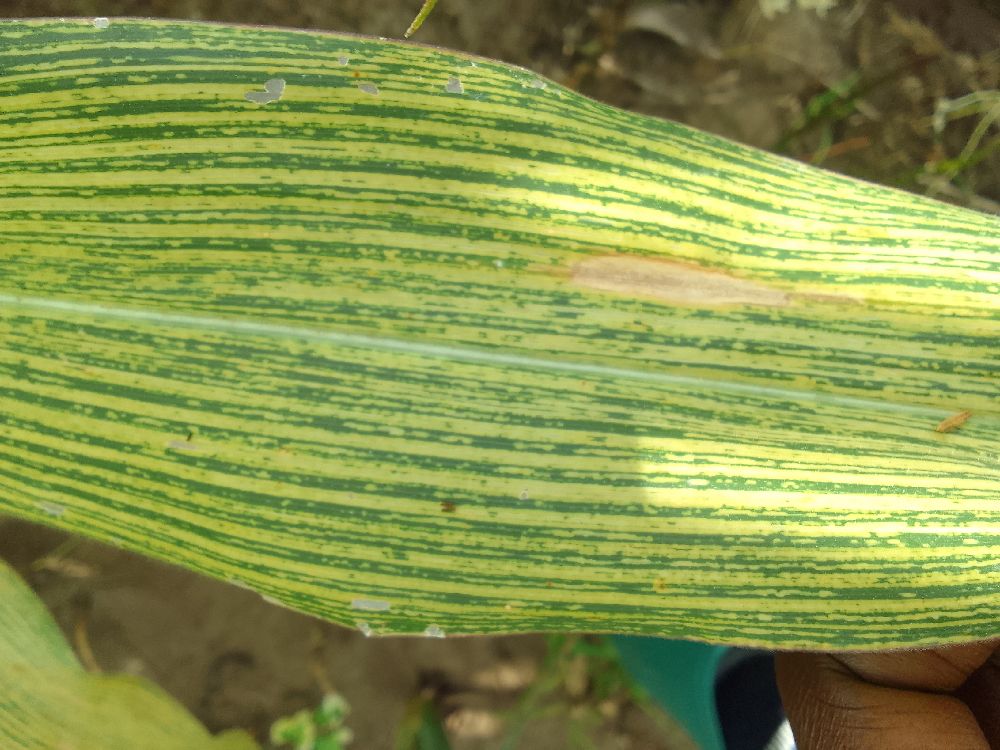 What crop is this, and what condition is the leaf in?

maize, maize streak virus
